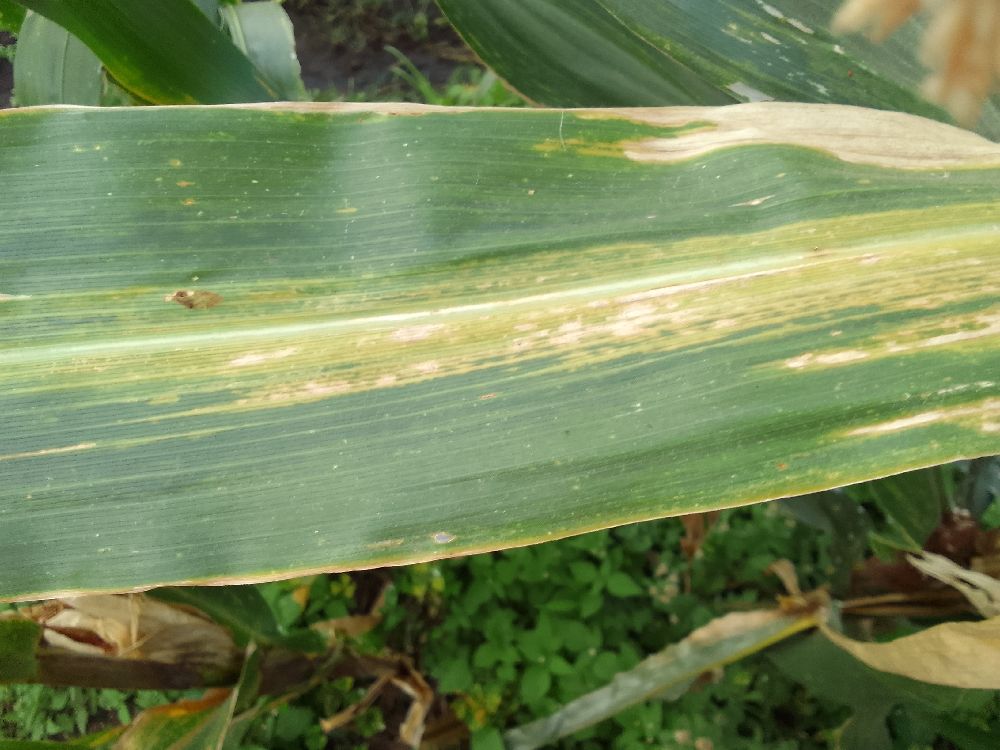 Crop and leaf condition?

maize, maize lethal necrosis
